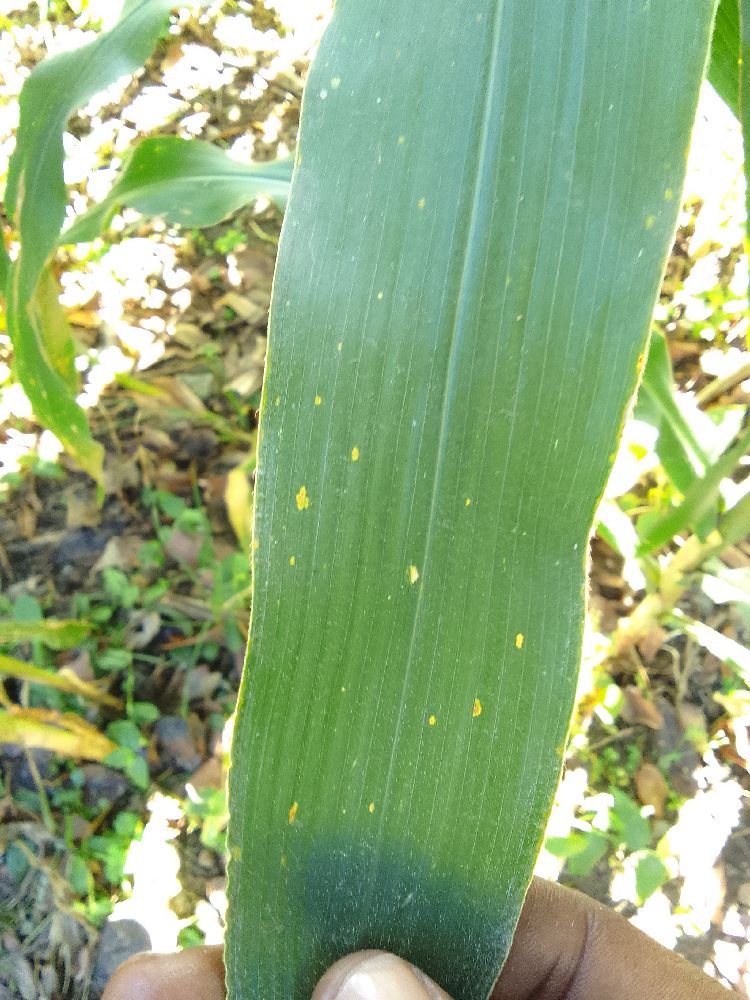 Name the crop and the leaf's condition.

maize, healthy
